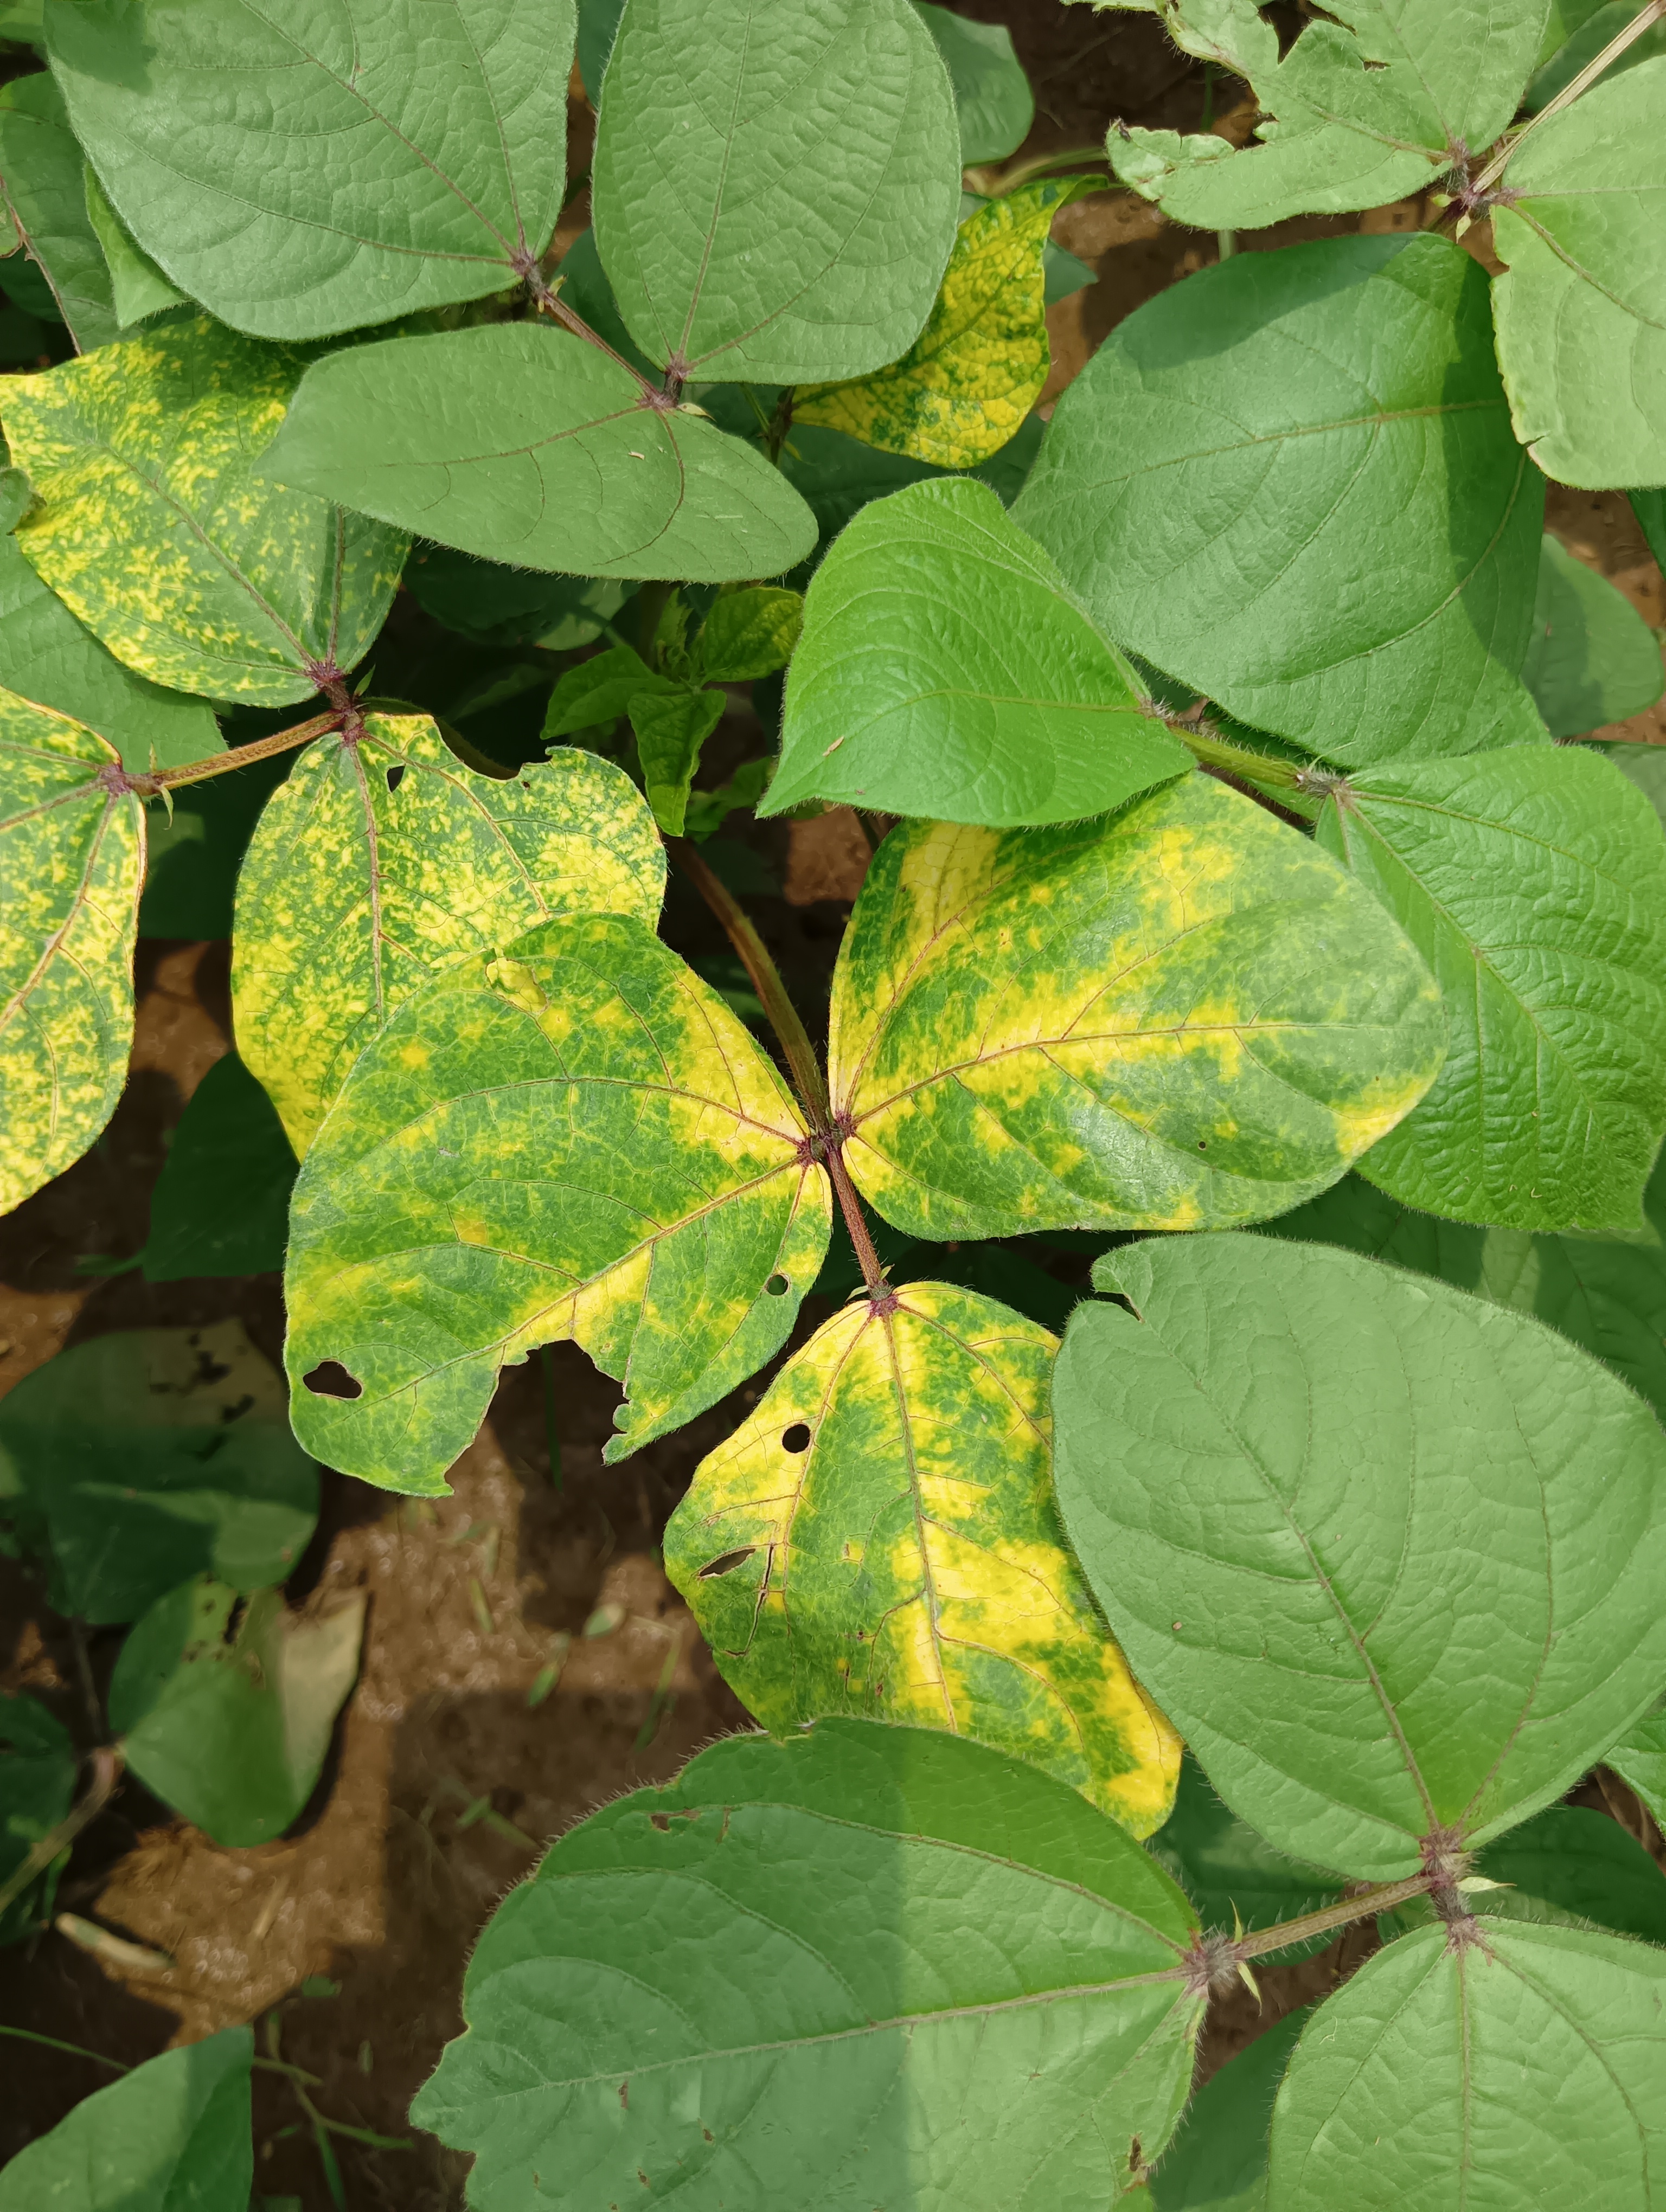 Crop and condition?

mungbean, yellow mosaic
